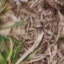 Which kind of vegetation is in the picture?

grass
